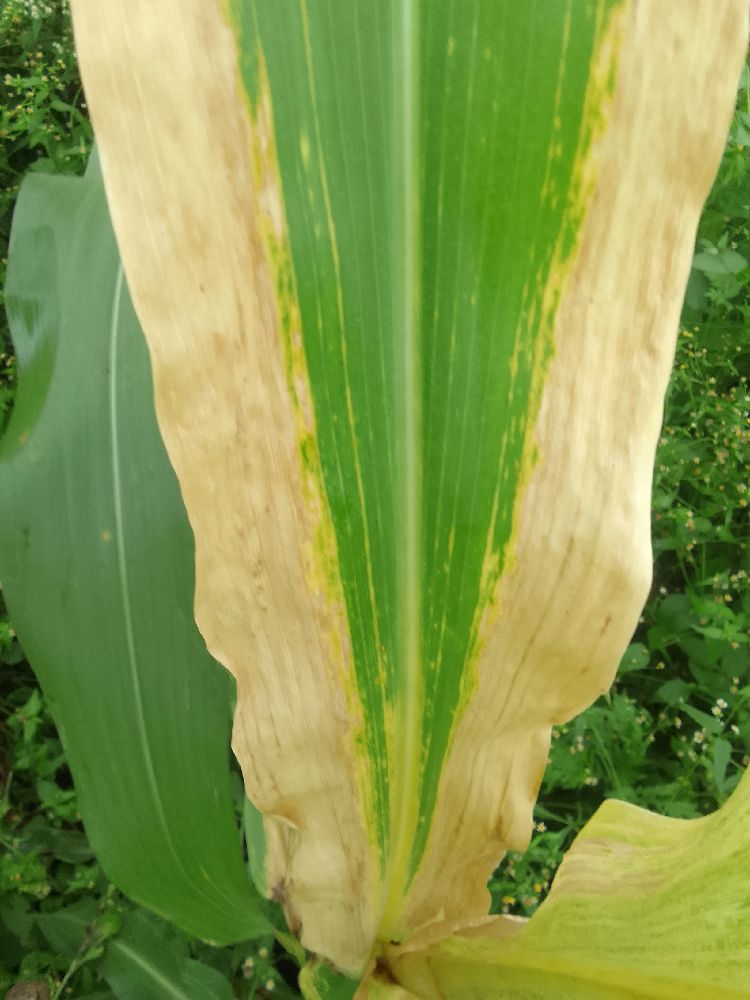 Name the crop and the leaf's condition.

maize, maize lethal necrosis
